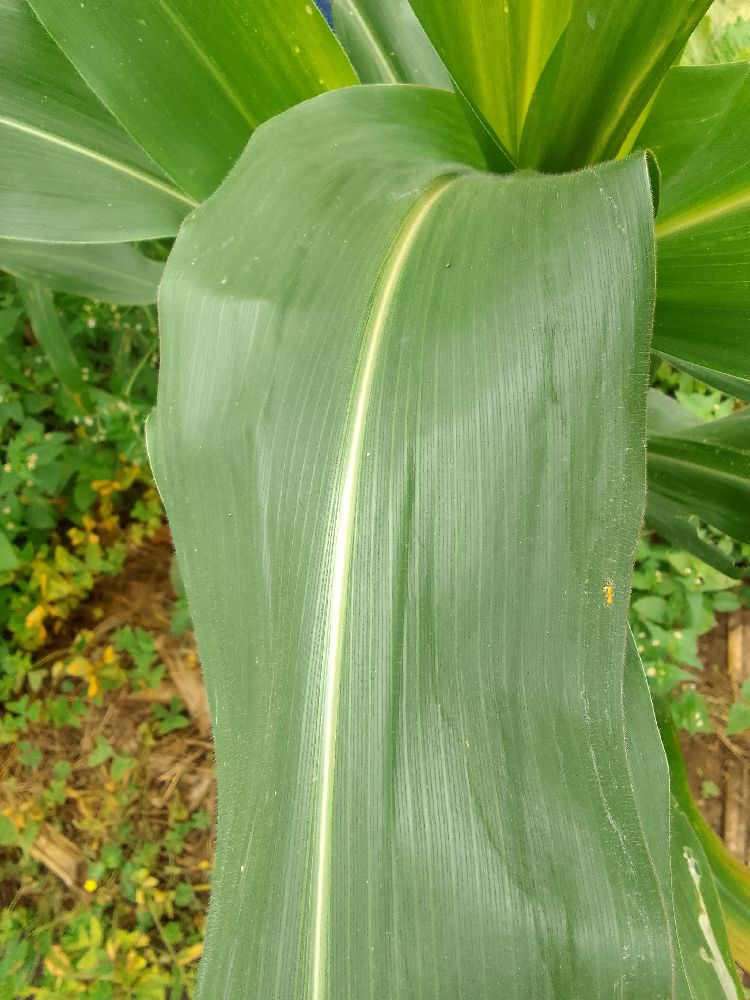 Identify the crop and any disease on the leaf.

maize, healthy
